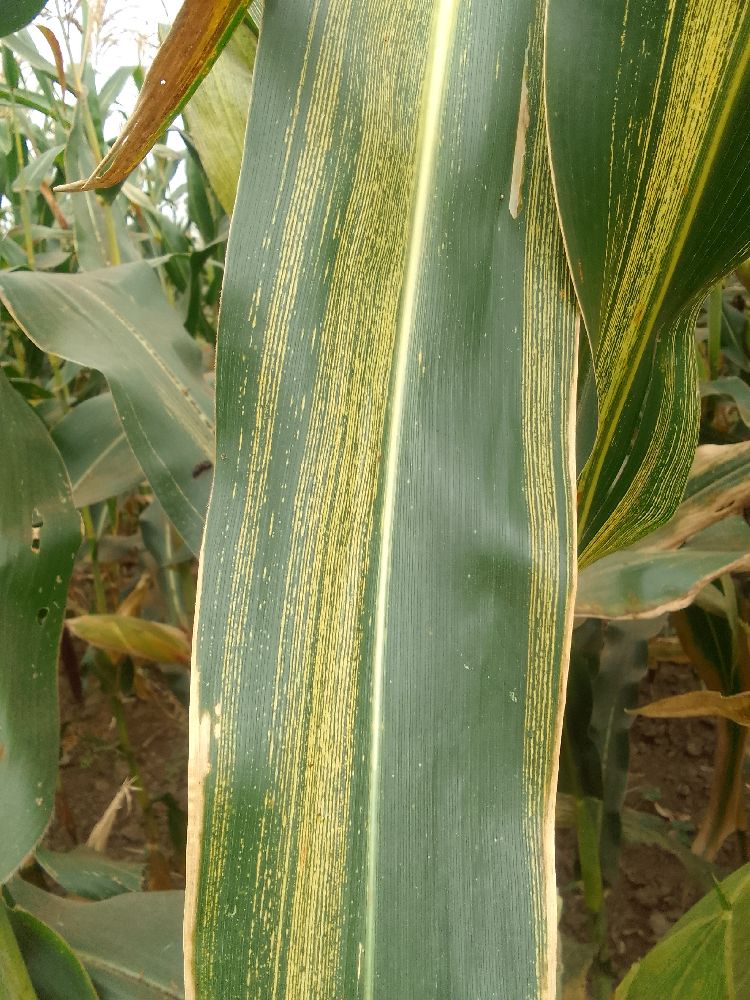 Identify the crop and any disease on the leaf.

maize, maize streak virus
